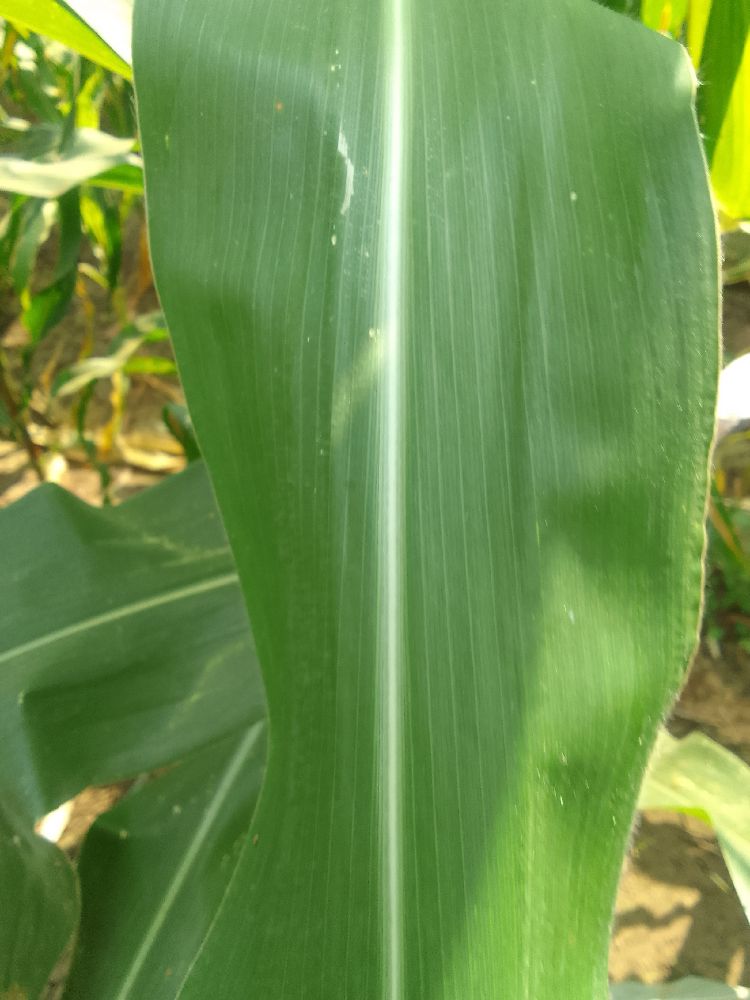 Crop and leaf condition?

maize, healthy
